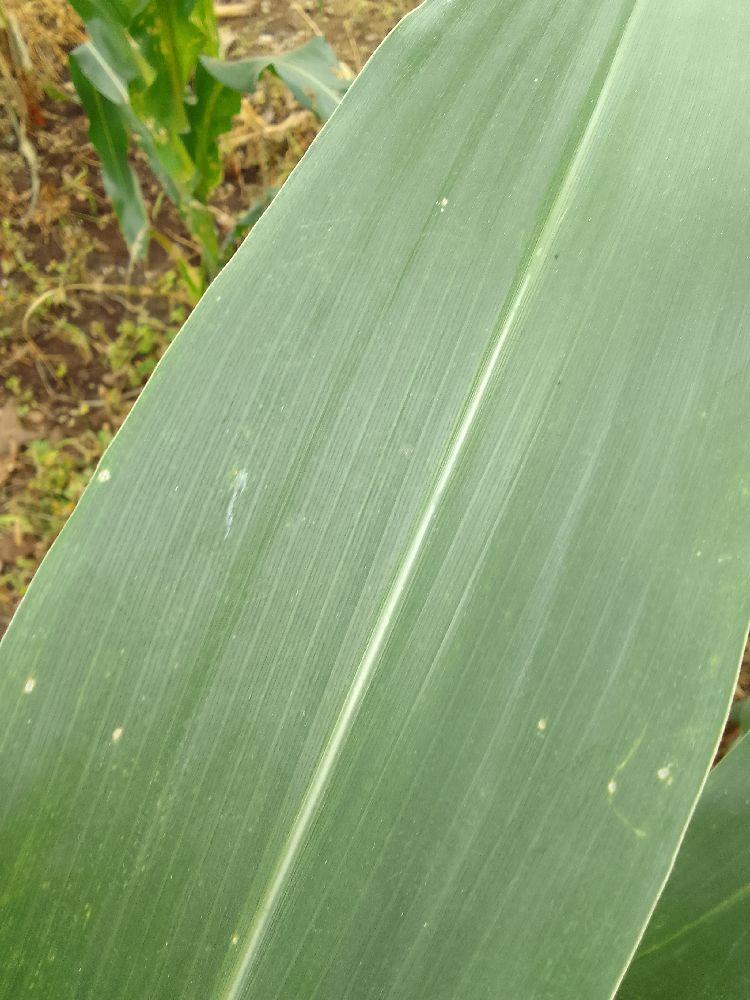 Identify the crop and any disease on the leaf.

maize, healthy
